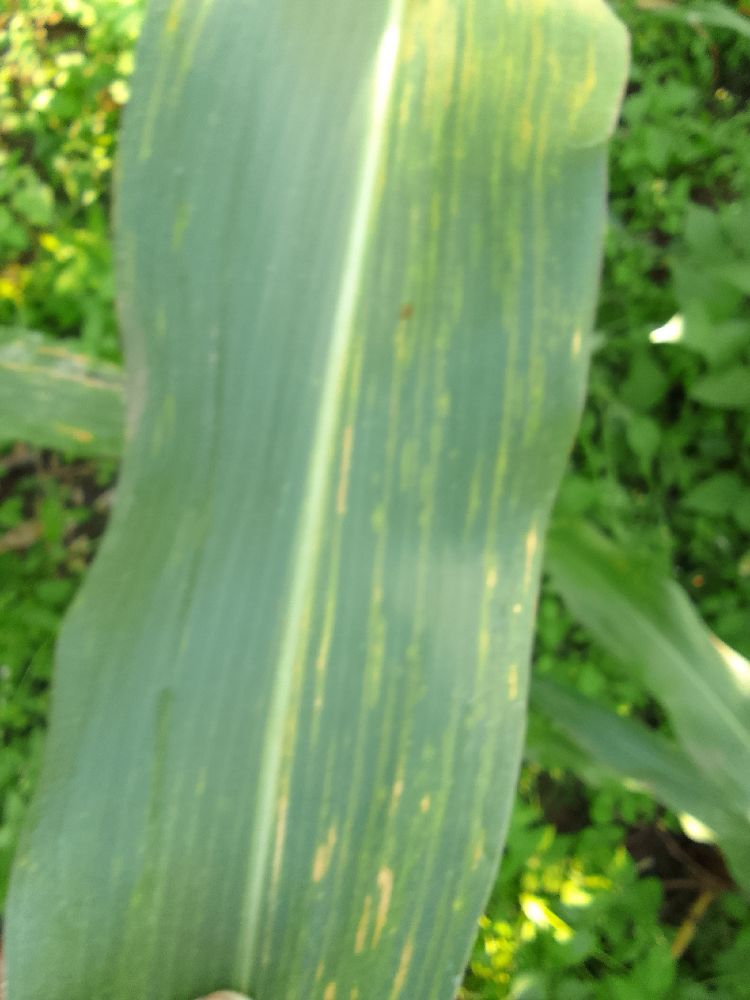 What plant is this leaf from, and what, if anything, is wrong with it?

maize, maize lethal necrosis
